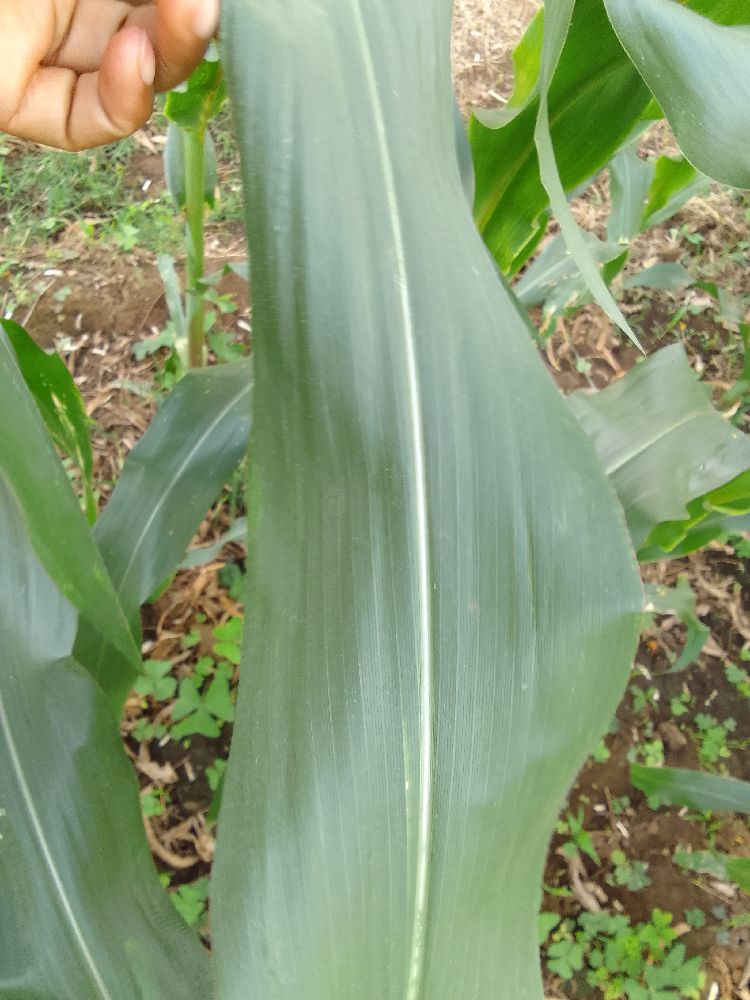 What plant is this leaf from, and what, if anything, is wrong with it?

maize, healthy
